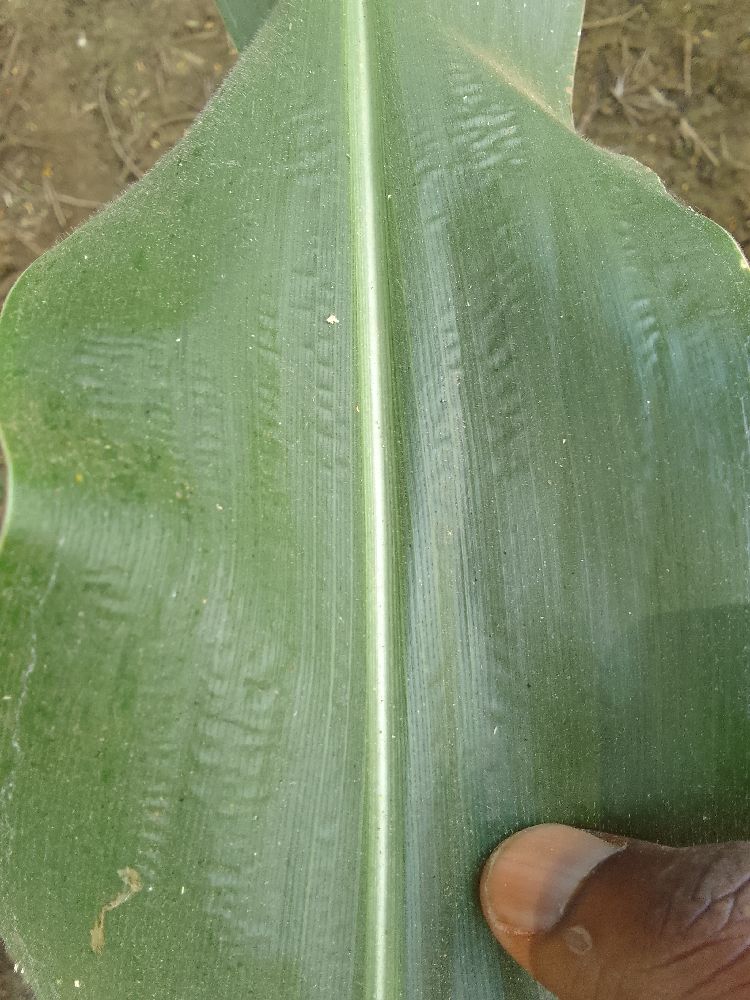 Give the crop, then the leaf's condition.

maize, healthy
